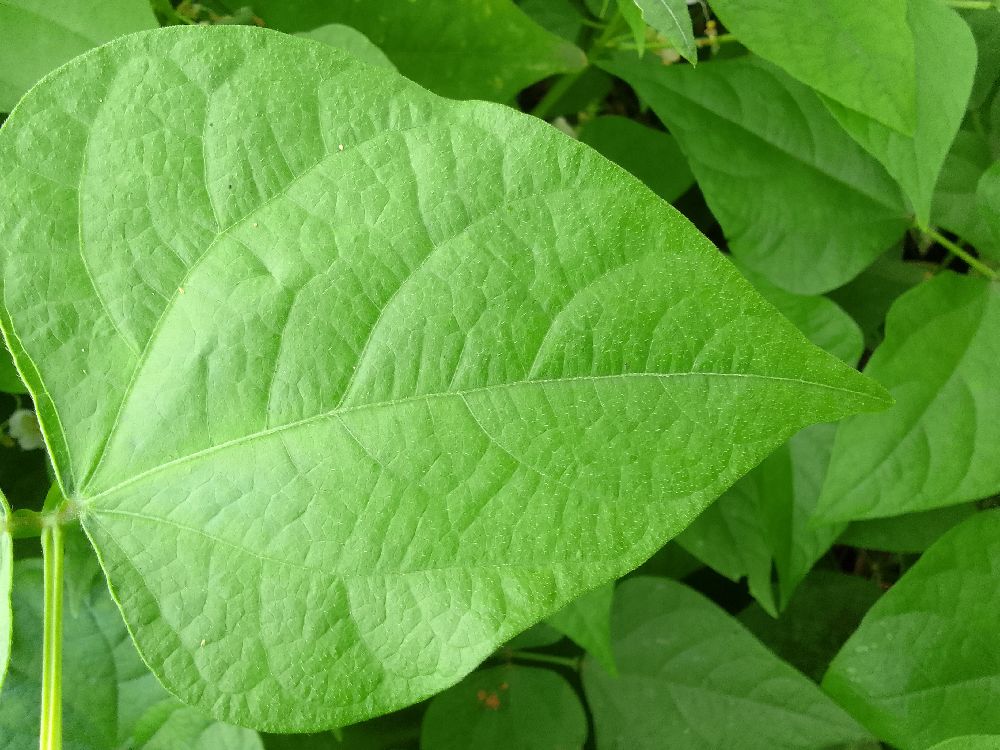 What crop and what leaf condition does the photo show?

common bean, healthy
